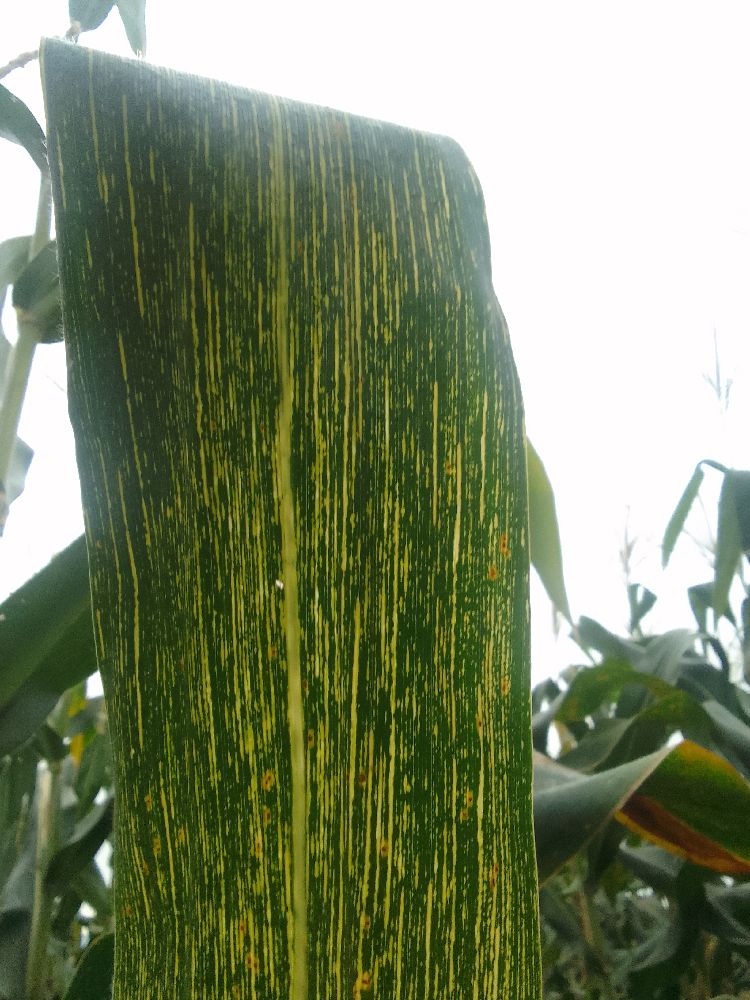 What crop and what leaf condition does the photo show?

maize, maize streak virus
